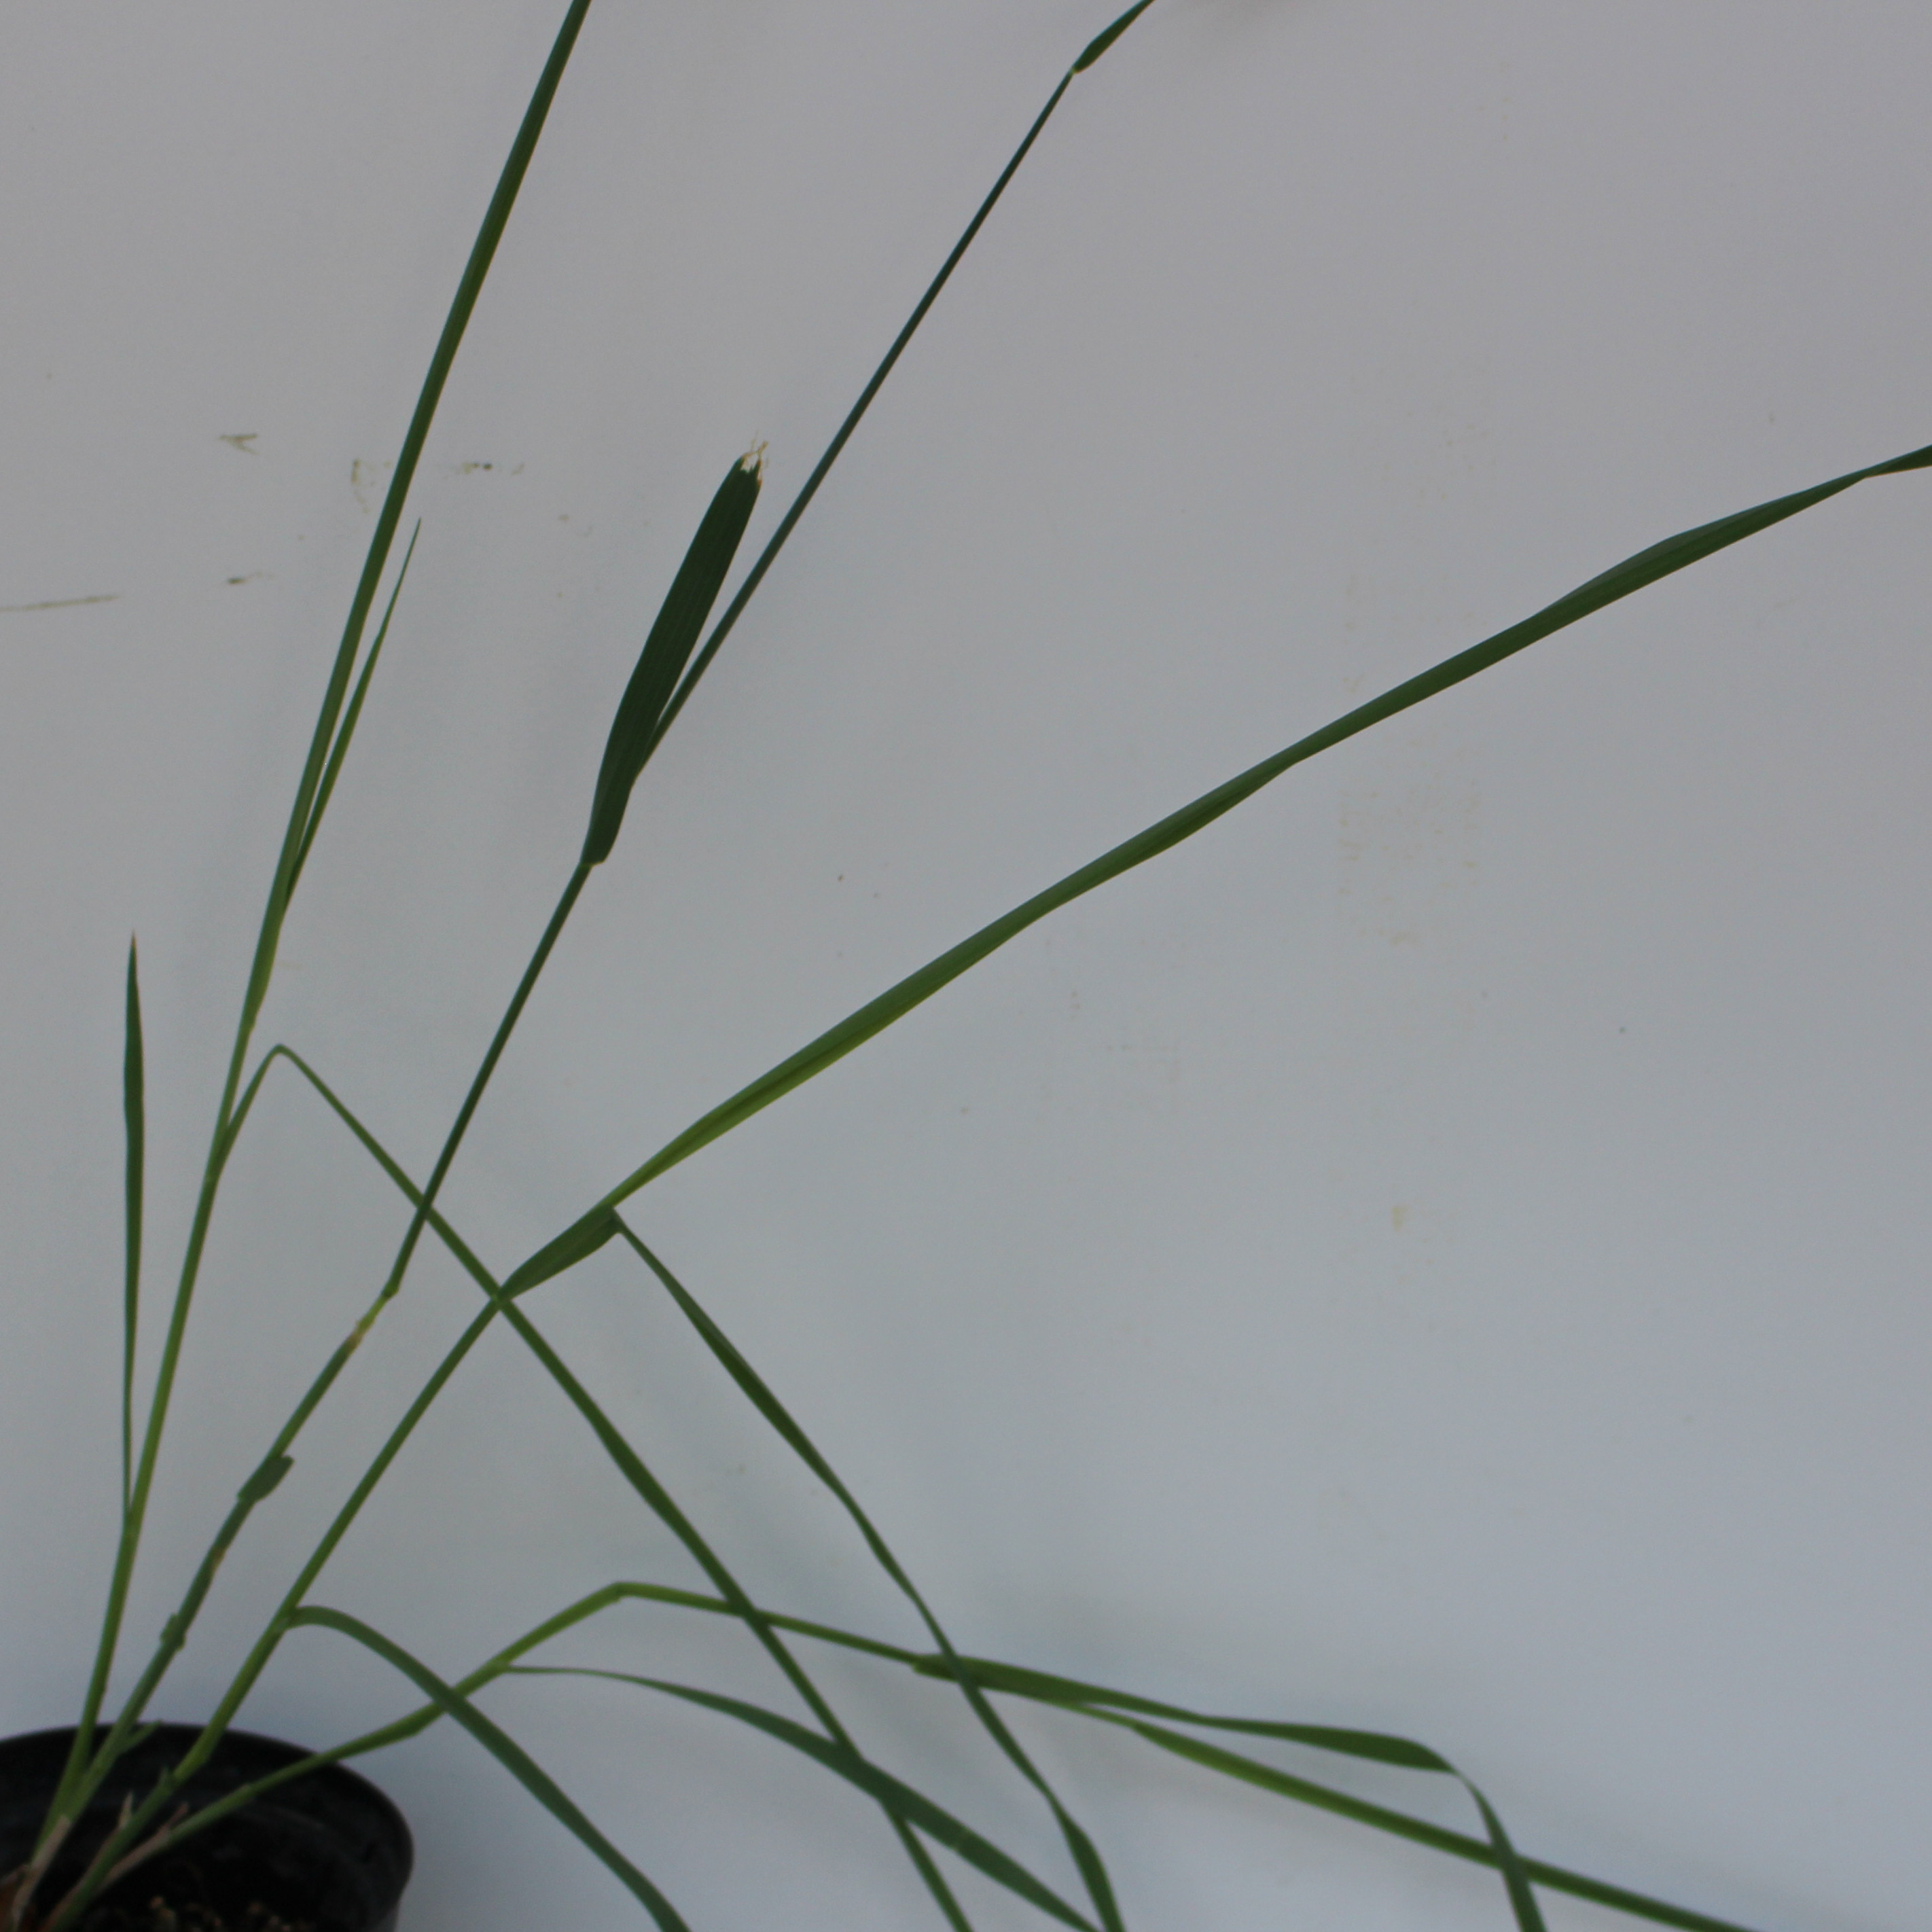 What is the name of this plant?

Avena sterilis
